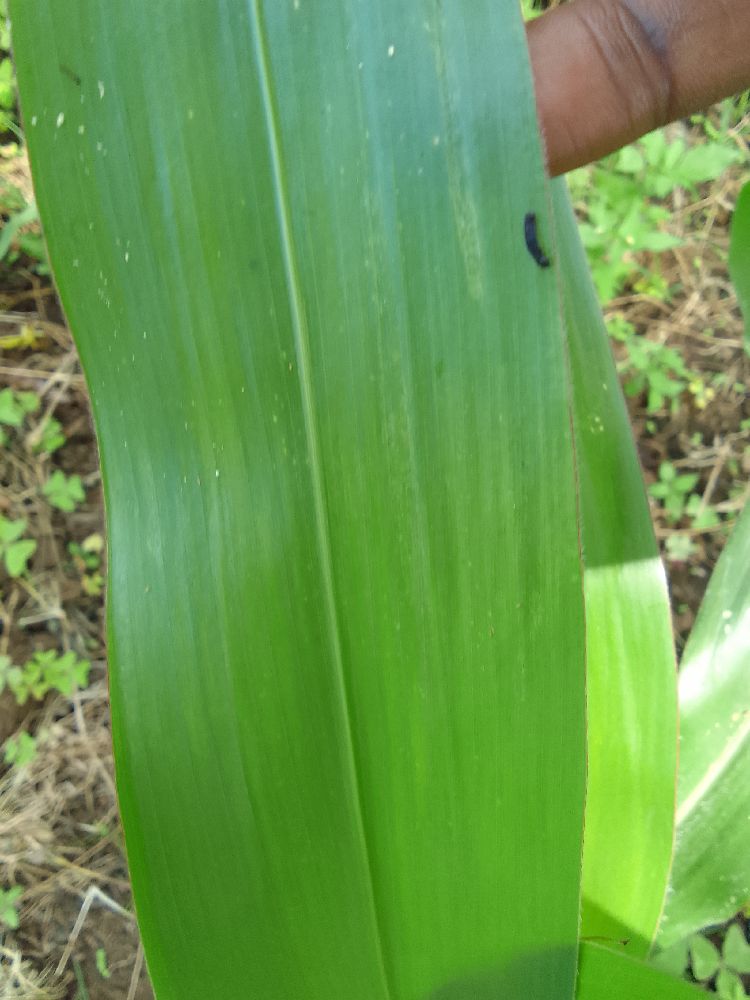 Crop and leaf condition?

maize, healthy
